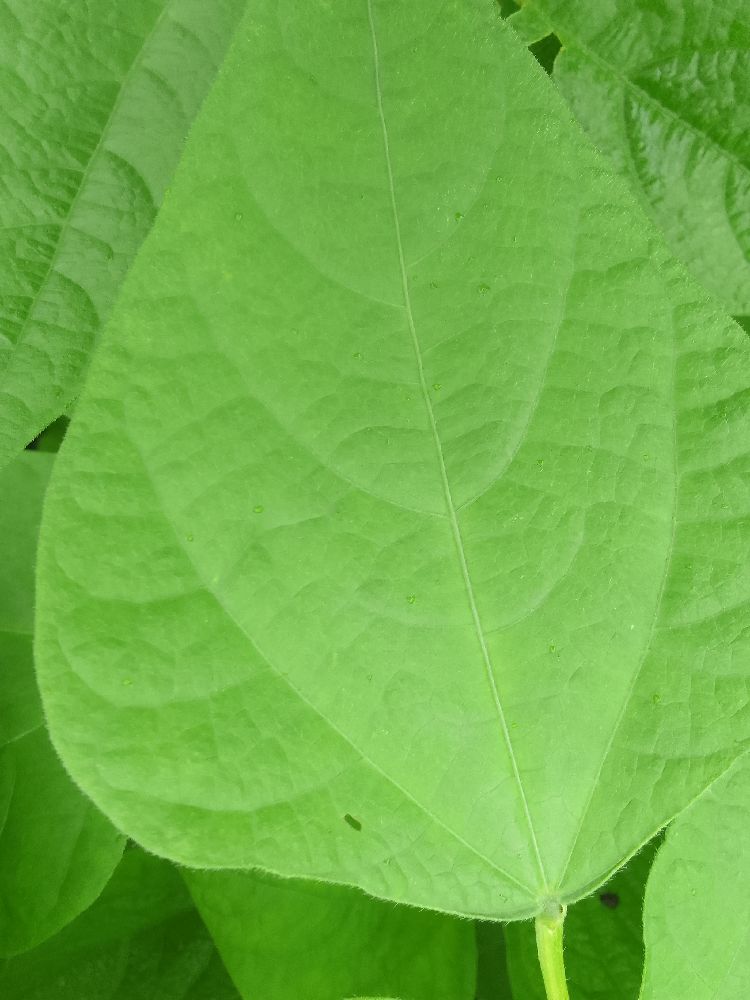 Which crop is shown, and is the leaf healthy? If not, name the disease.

common bean, healthy
